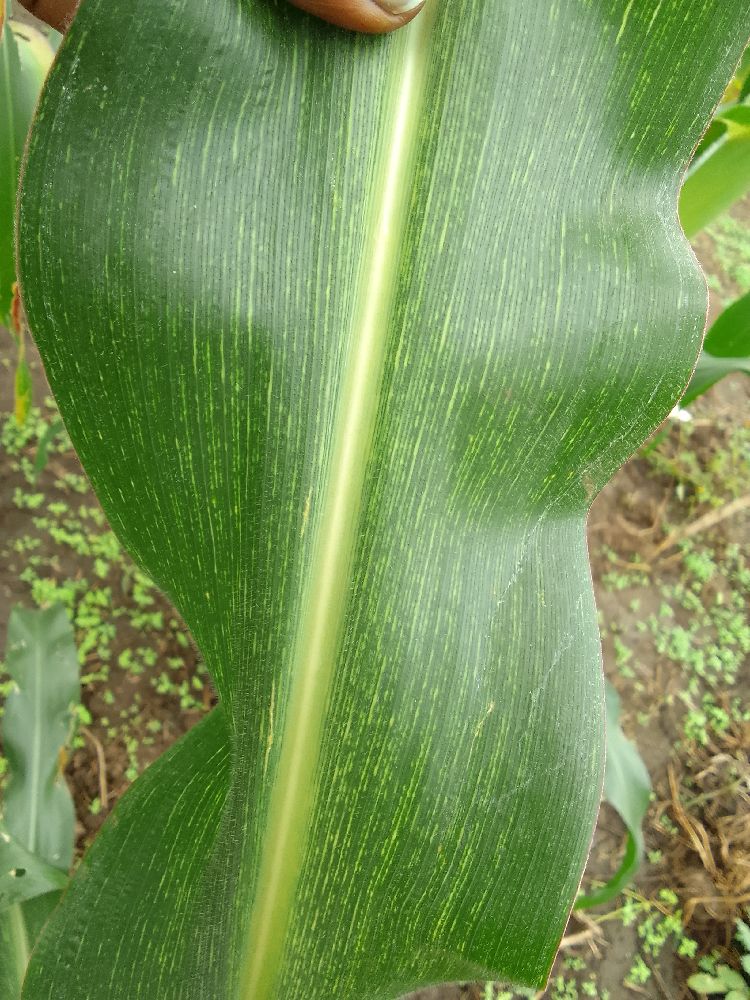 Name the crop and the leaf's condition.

maize, maize streak virus
